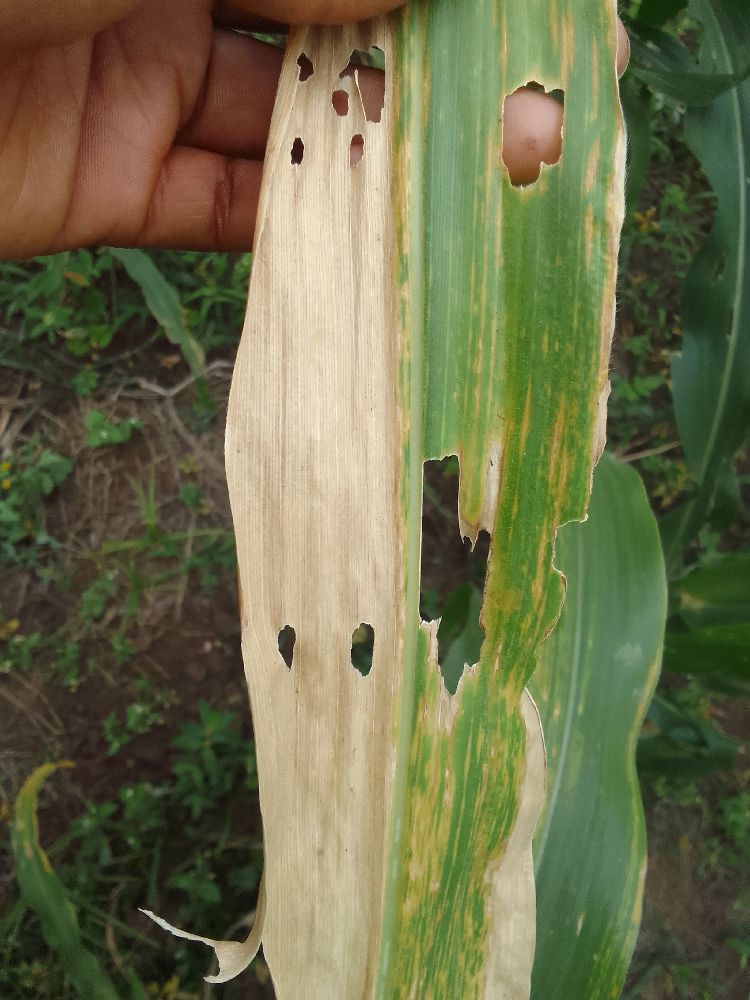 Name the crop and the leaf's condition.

maize, maize lethal necrosis
